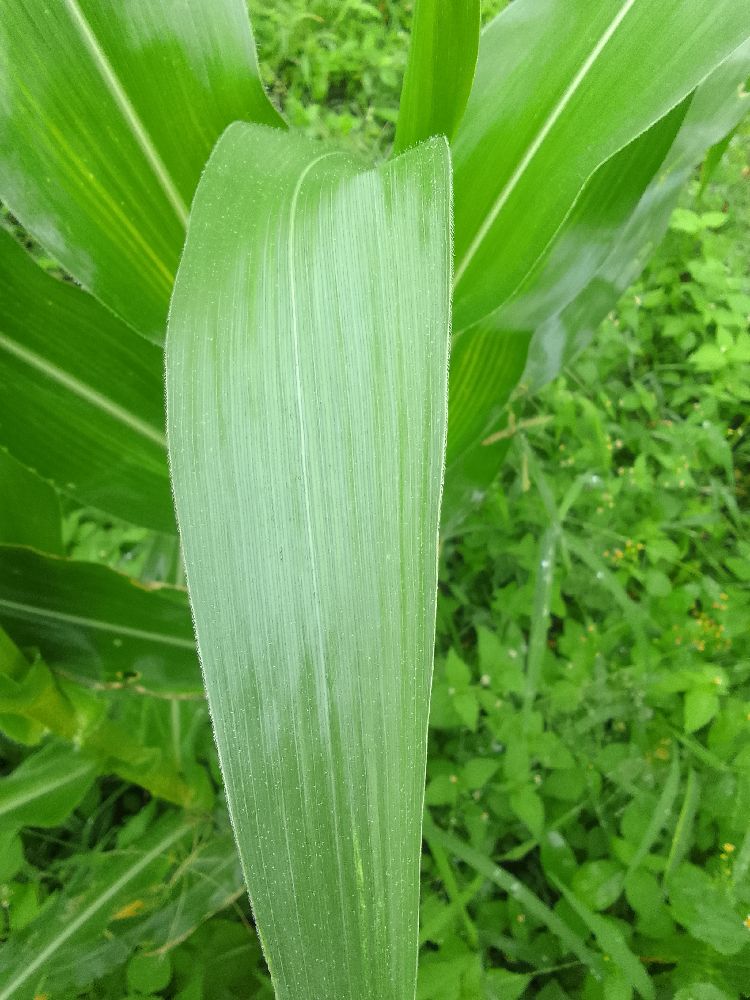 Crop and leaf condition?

maize, healthy
